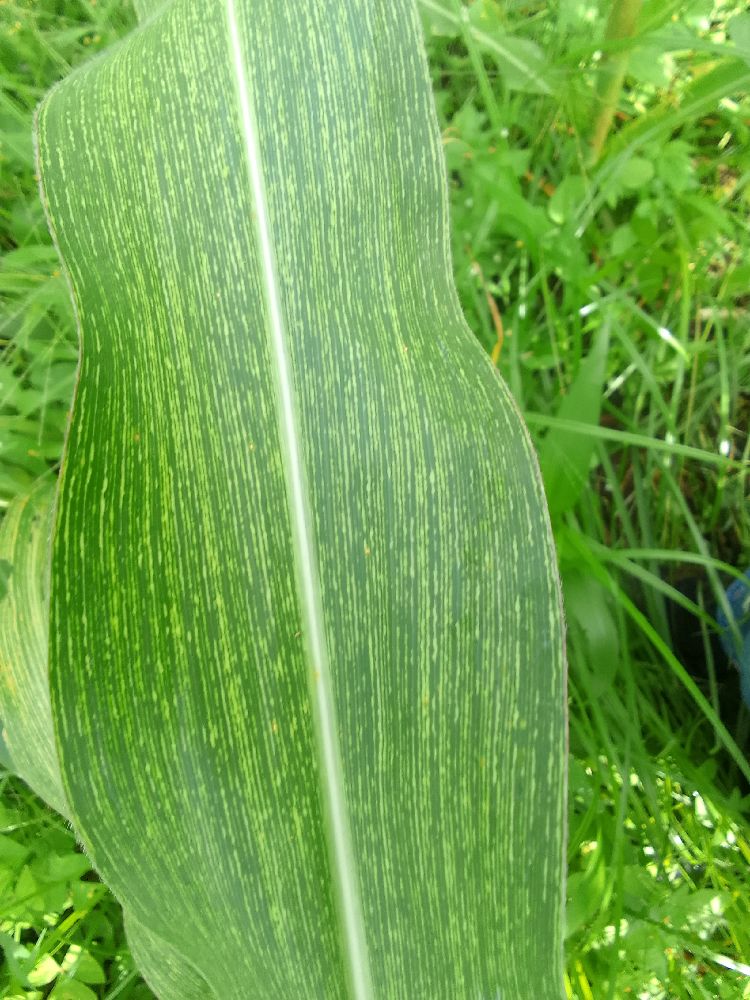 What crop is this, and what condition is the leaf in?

maize, maize streak virus
